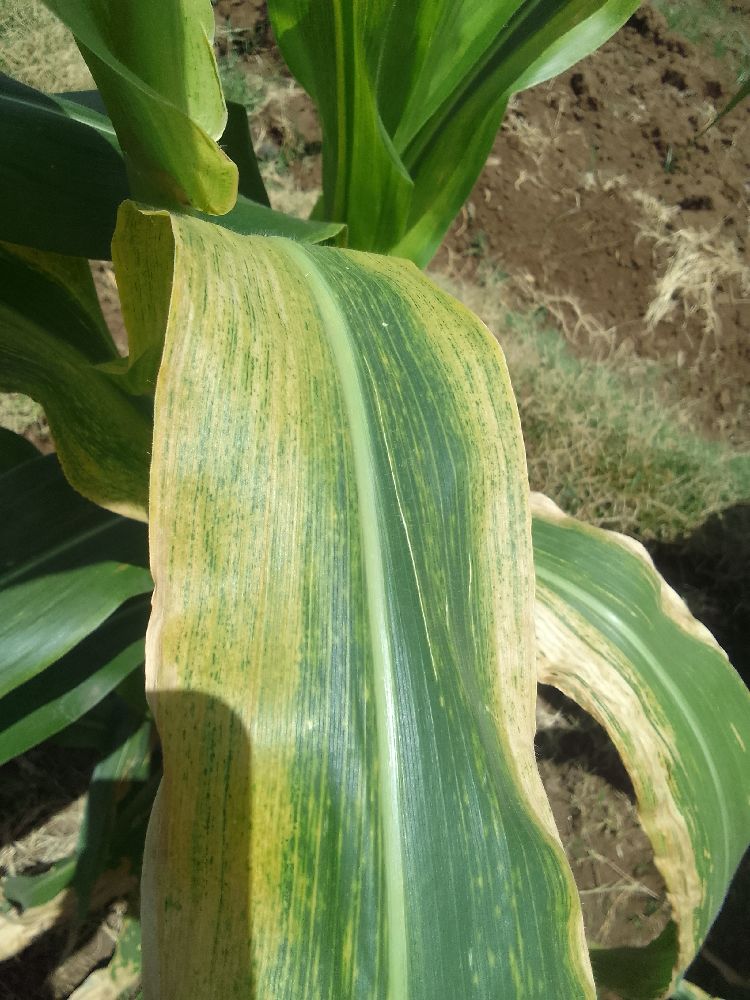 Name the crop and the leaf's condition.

maize, maize lethal necrosis
